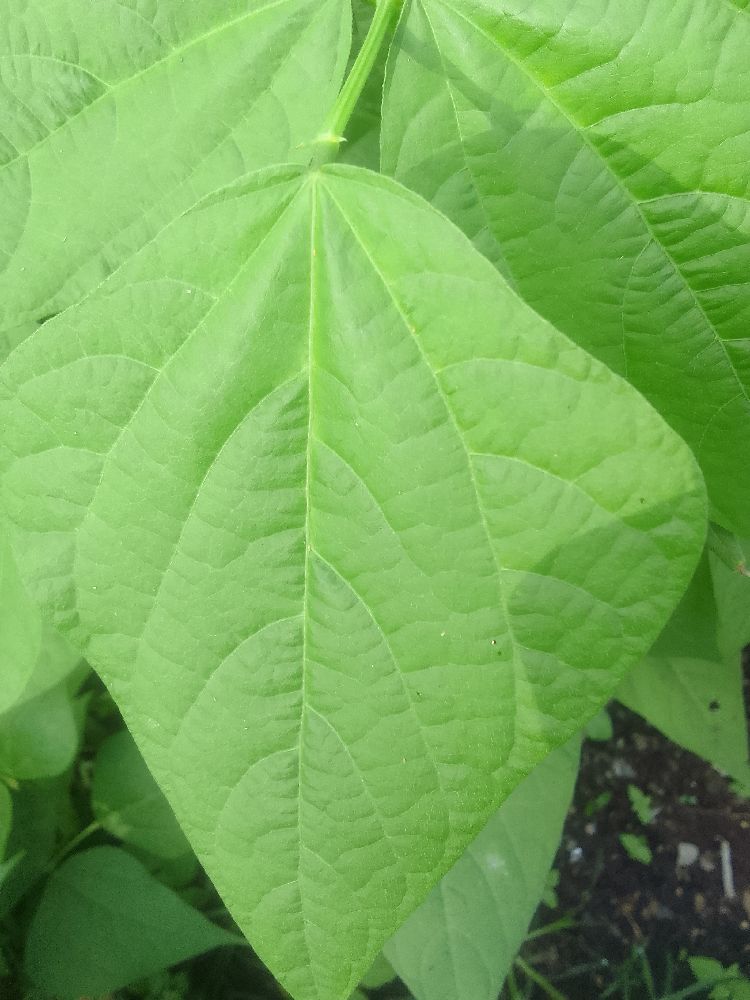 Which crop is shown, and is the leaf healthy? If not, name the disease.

common bean, healthy
